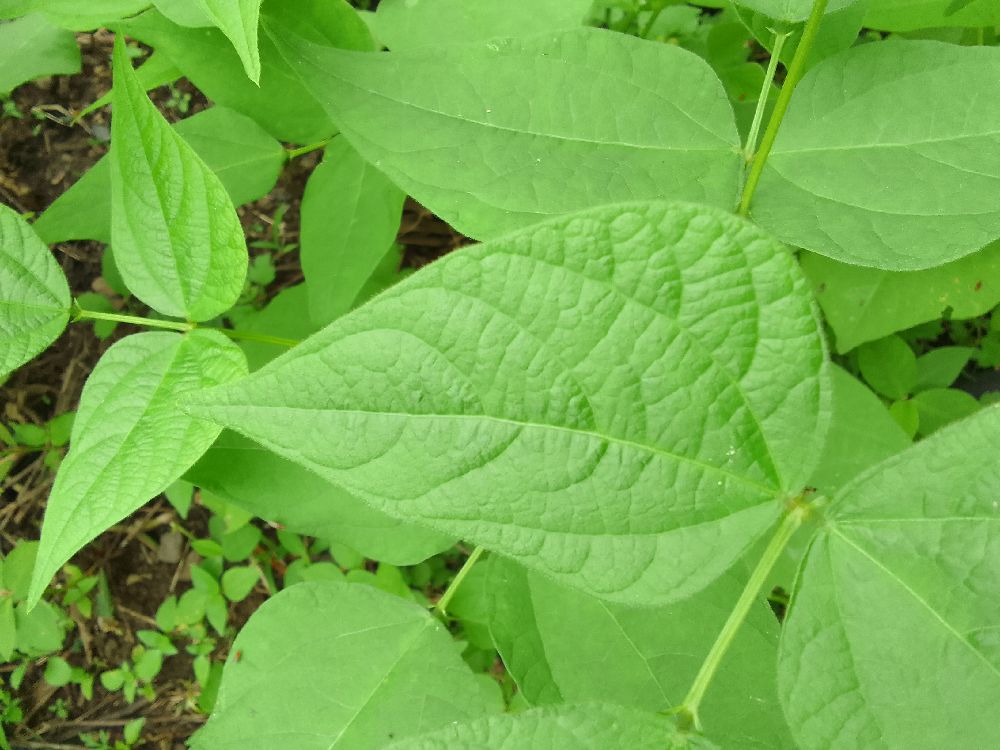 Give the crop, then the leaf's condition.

common bean, healthy
